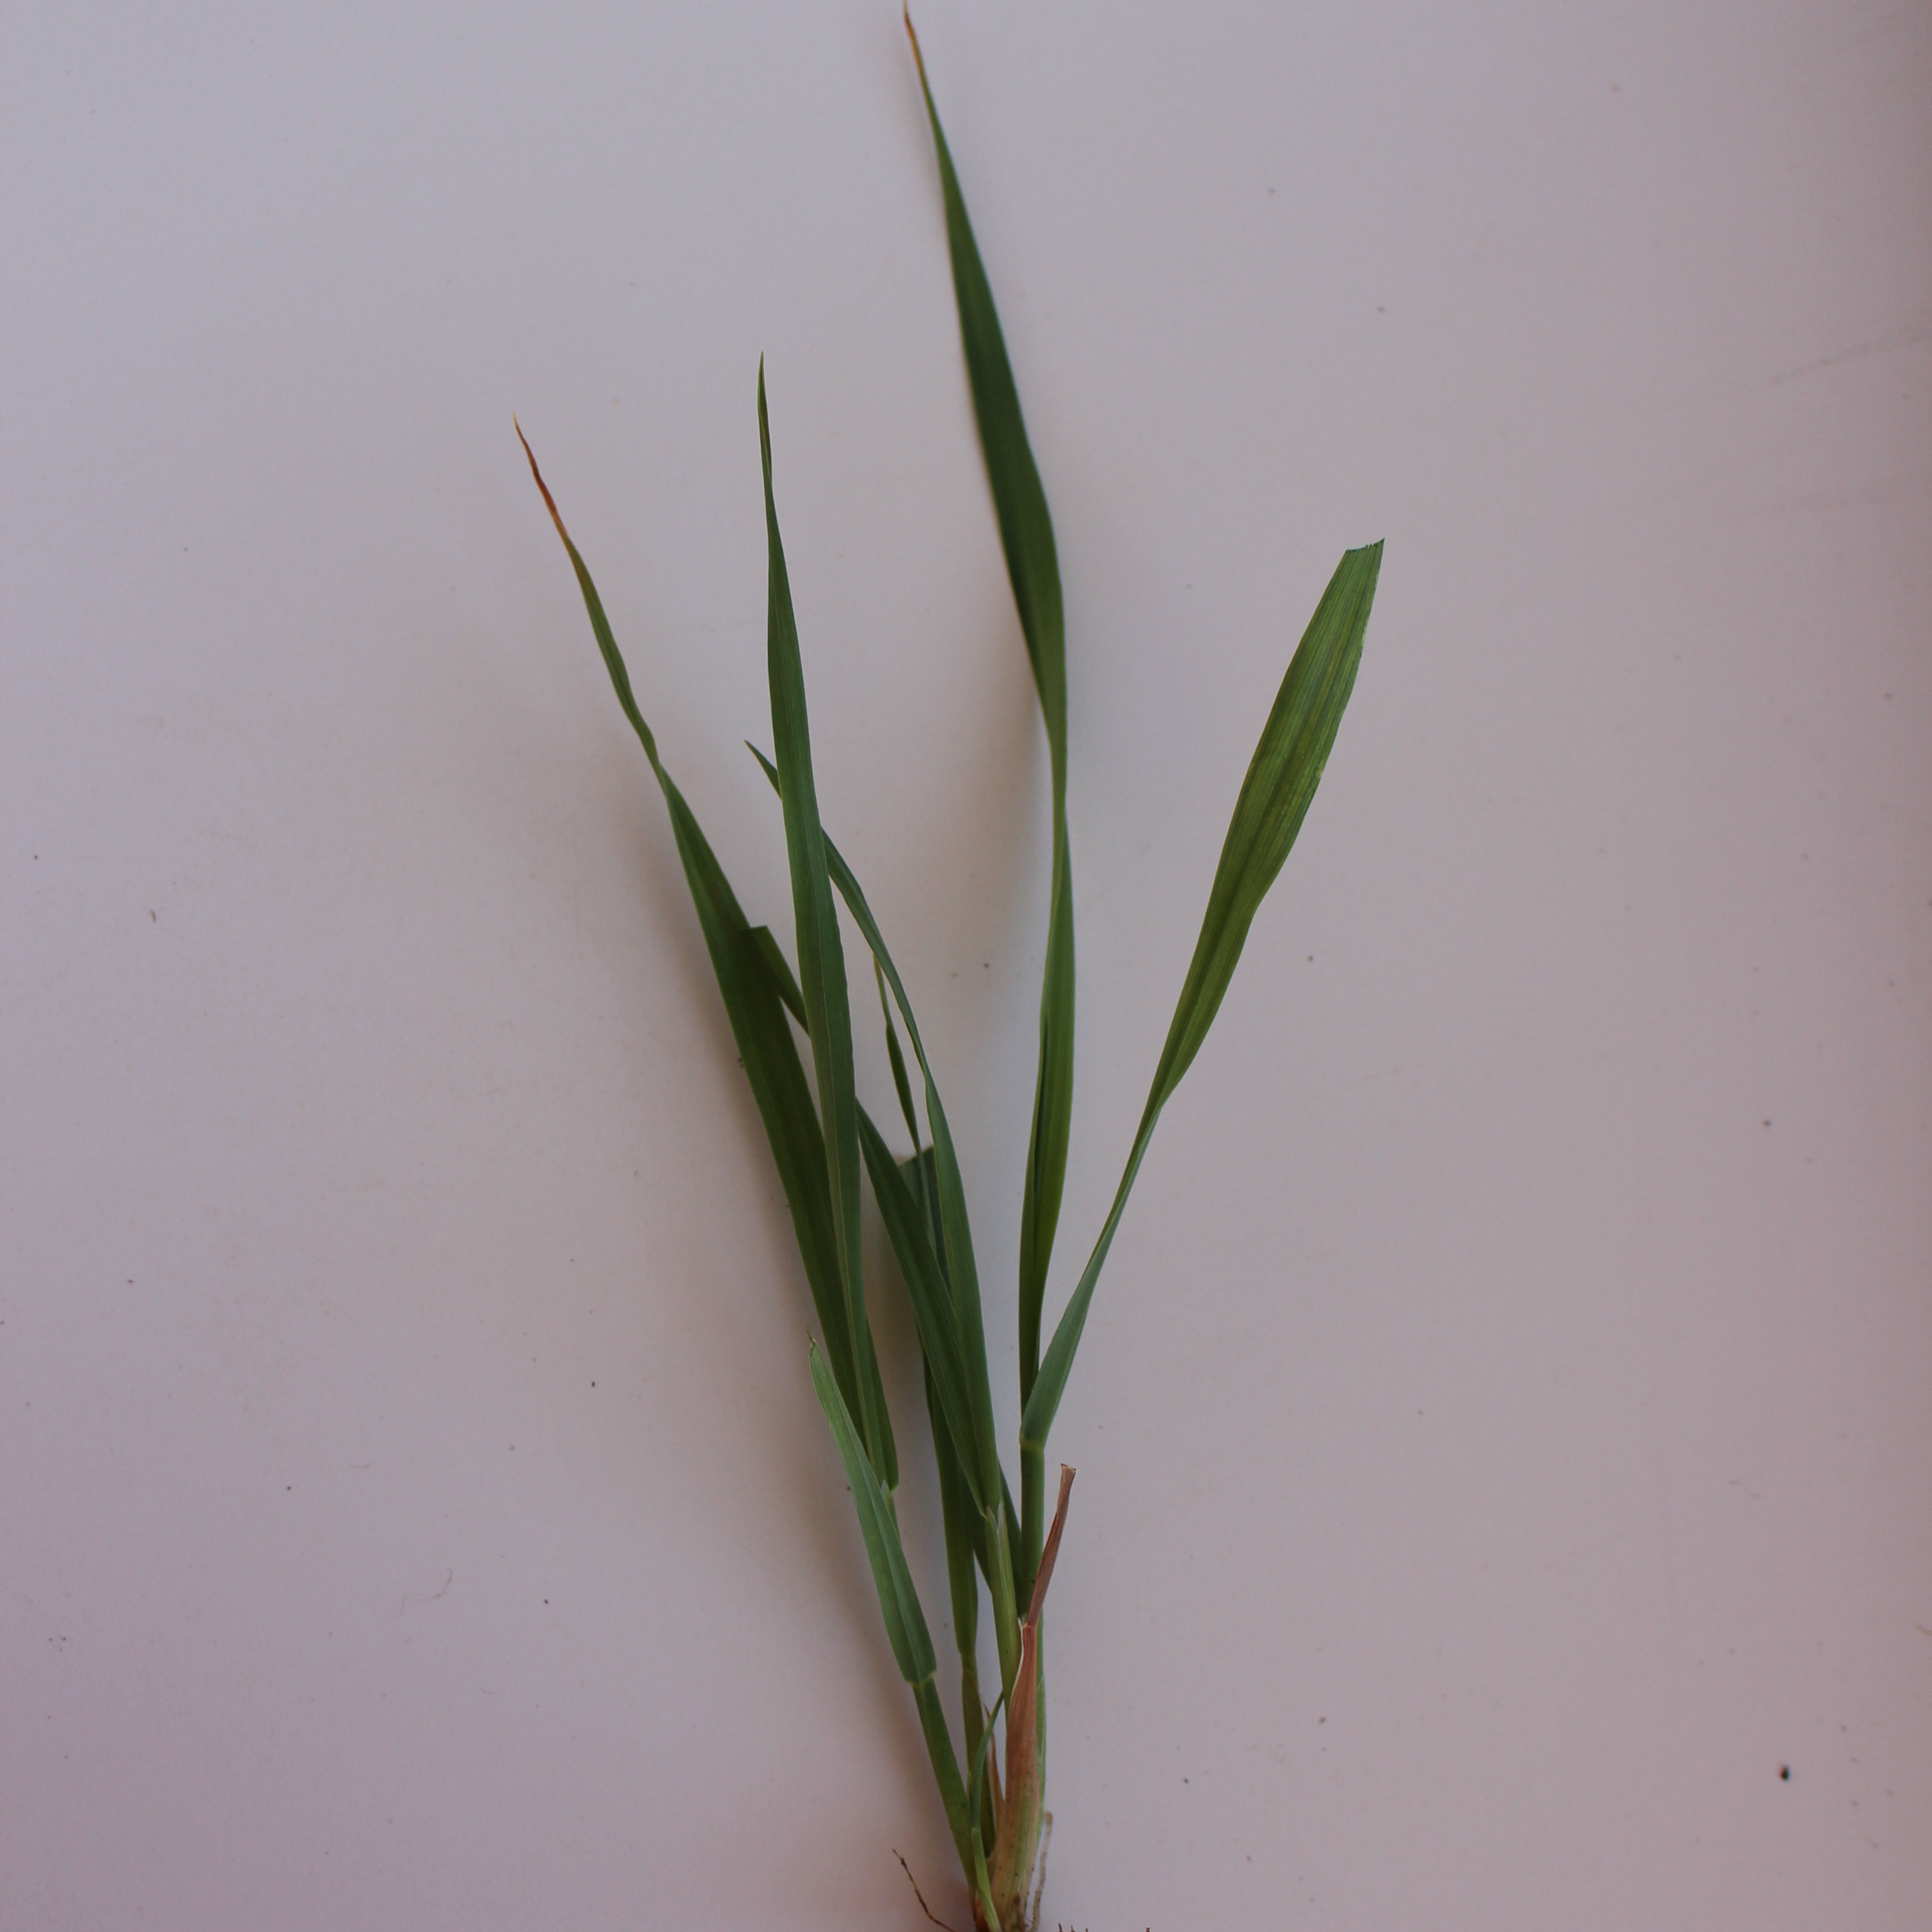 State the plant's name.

Avena sterilis
